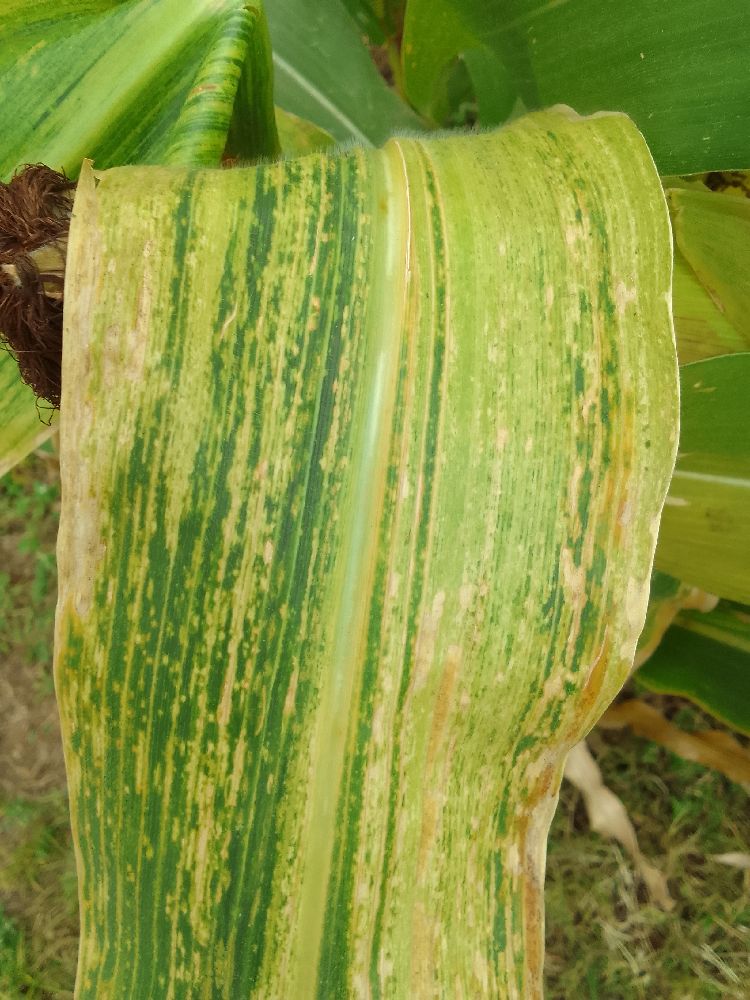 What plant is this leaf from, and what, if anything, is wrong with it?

maize, maize lethal necrosis
